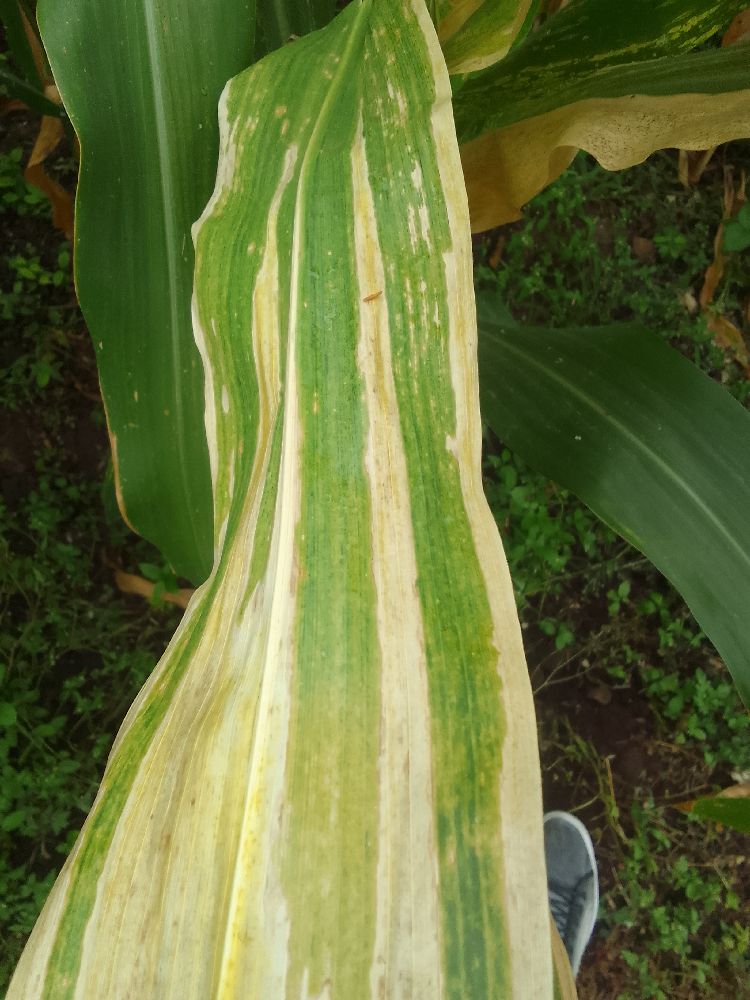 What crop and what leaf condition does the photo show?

maize, maize lethal necrosis
